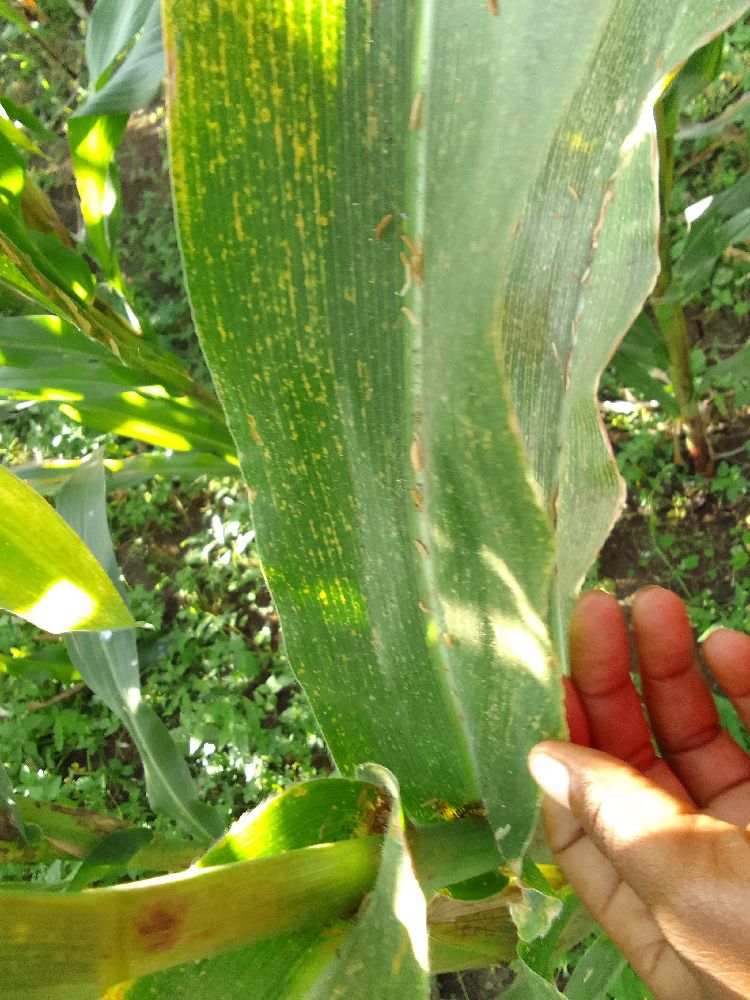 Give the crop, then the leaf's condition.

maize, maize lethal necrosis
